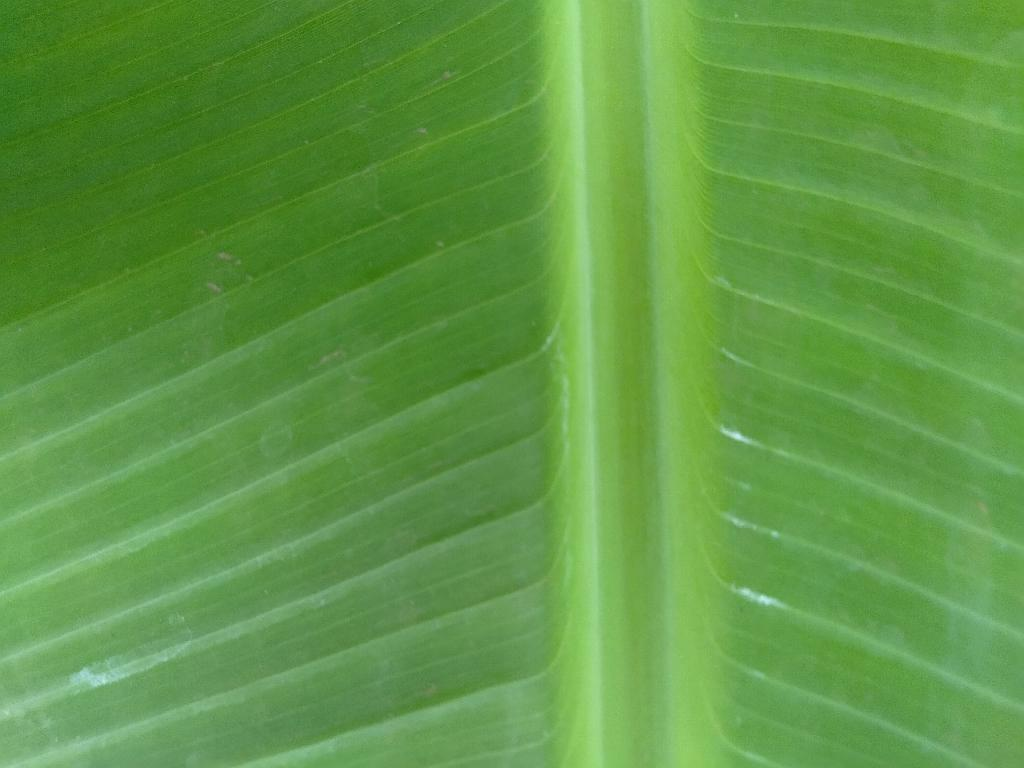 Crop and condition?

banana, healthy
